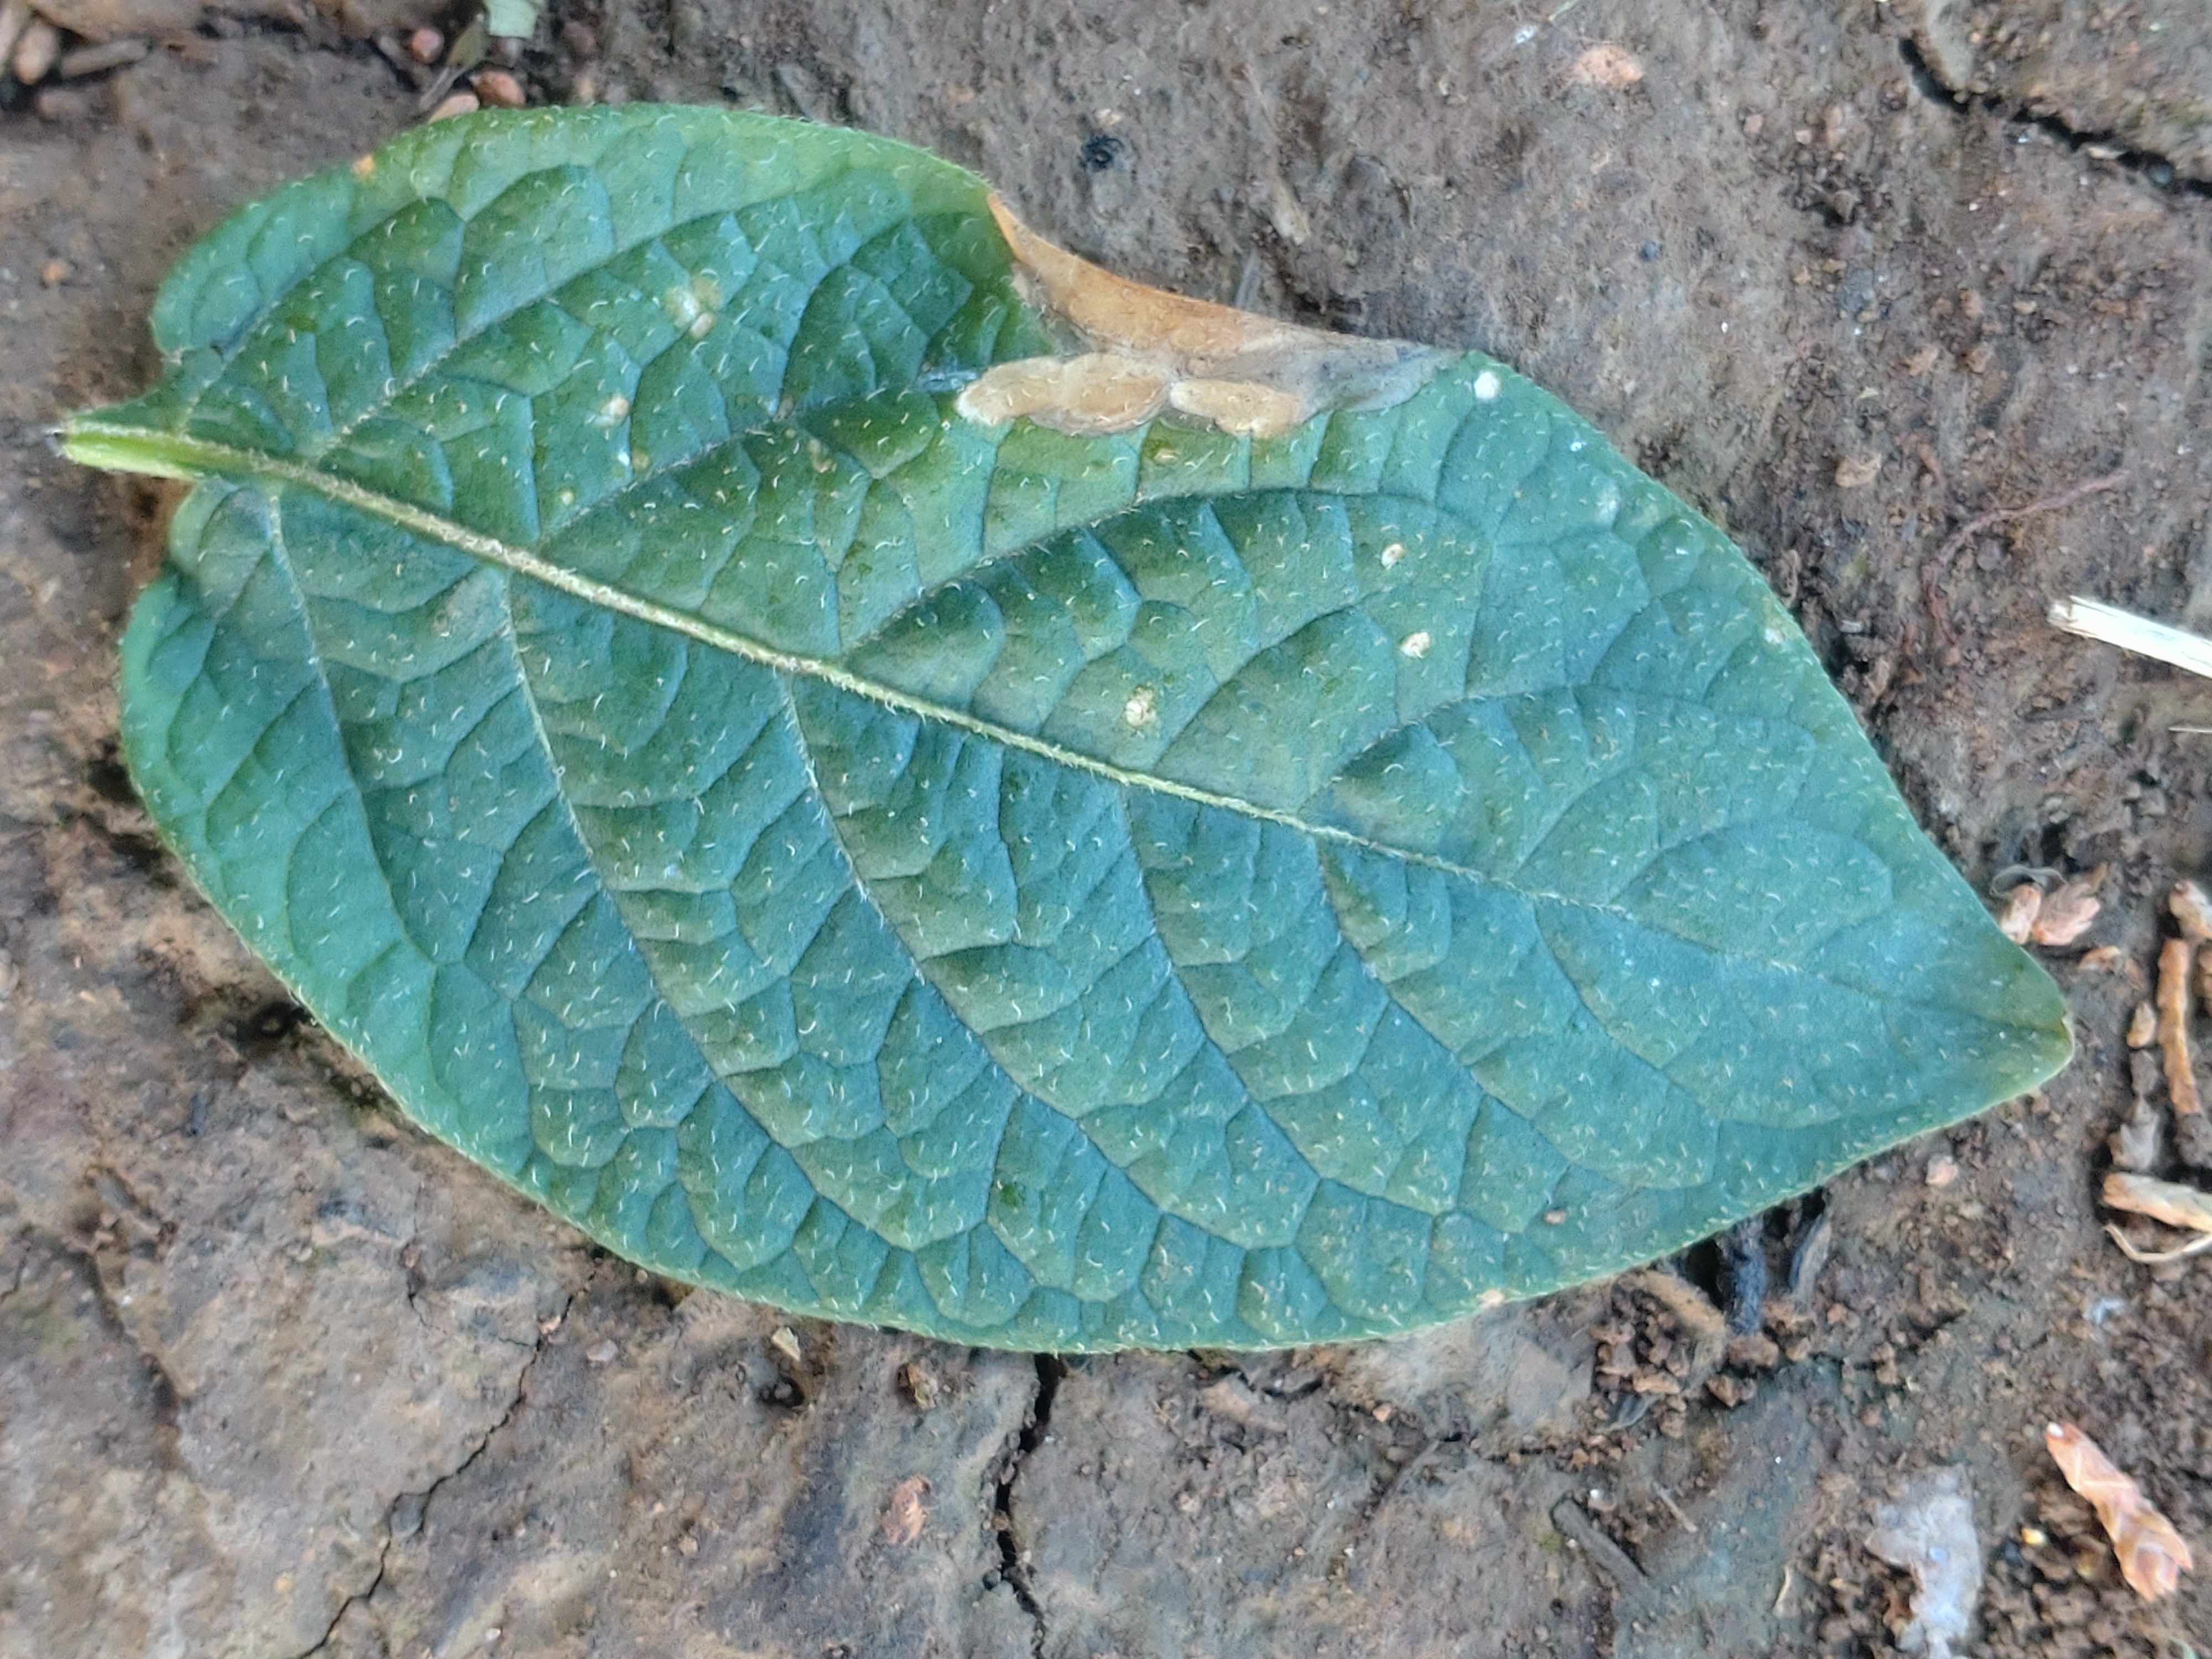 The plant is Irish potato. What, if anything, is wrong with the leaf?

early blight
